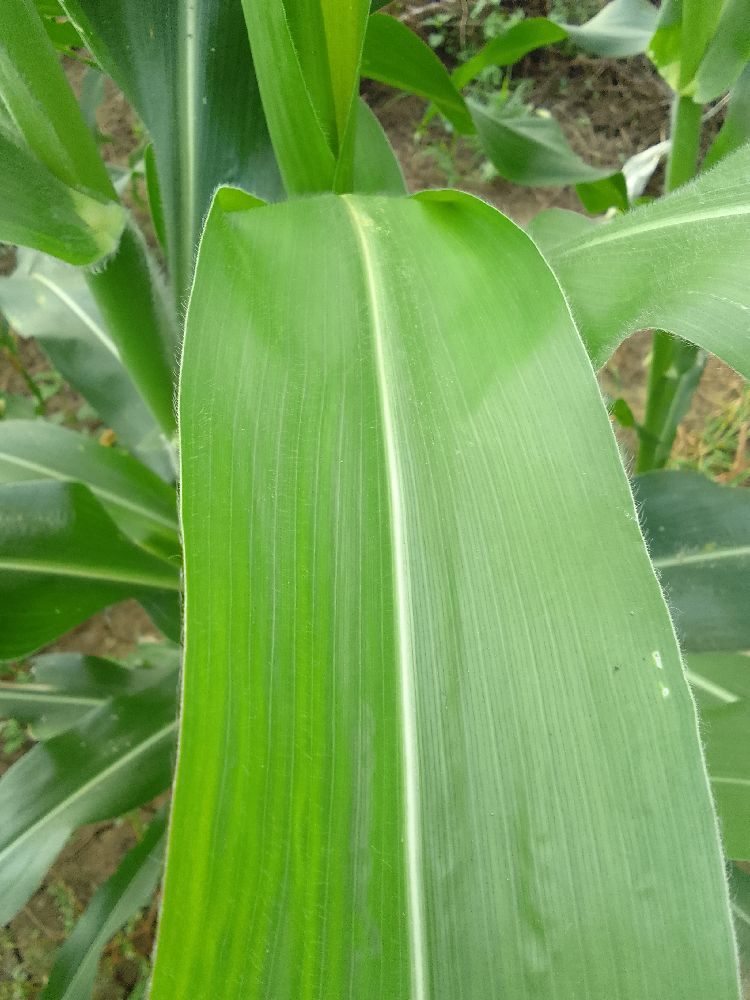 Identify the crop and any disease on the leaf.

maize, healthy
